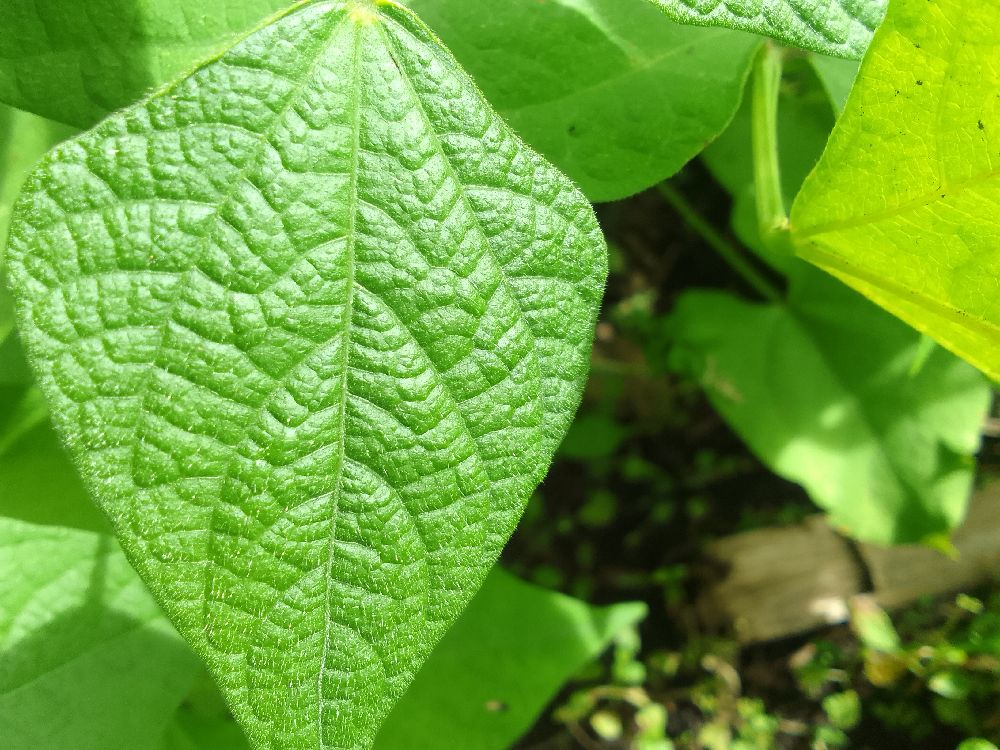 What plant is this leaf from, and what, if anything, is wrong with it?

common bean, healthy
